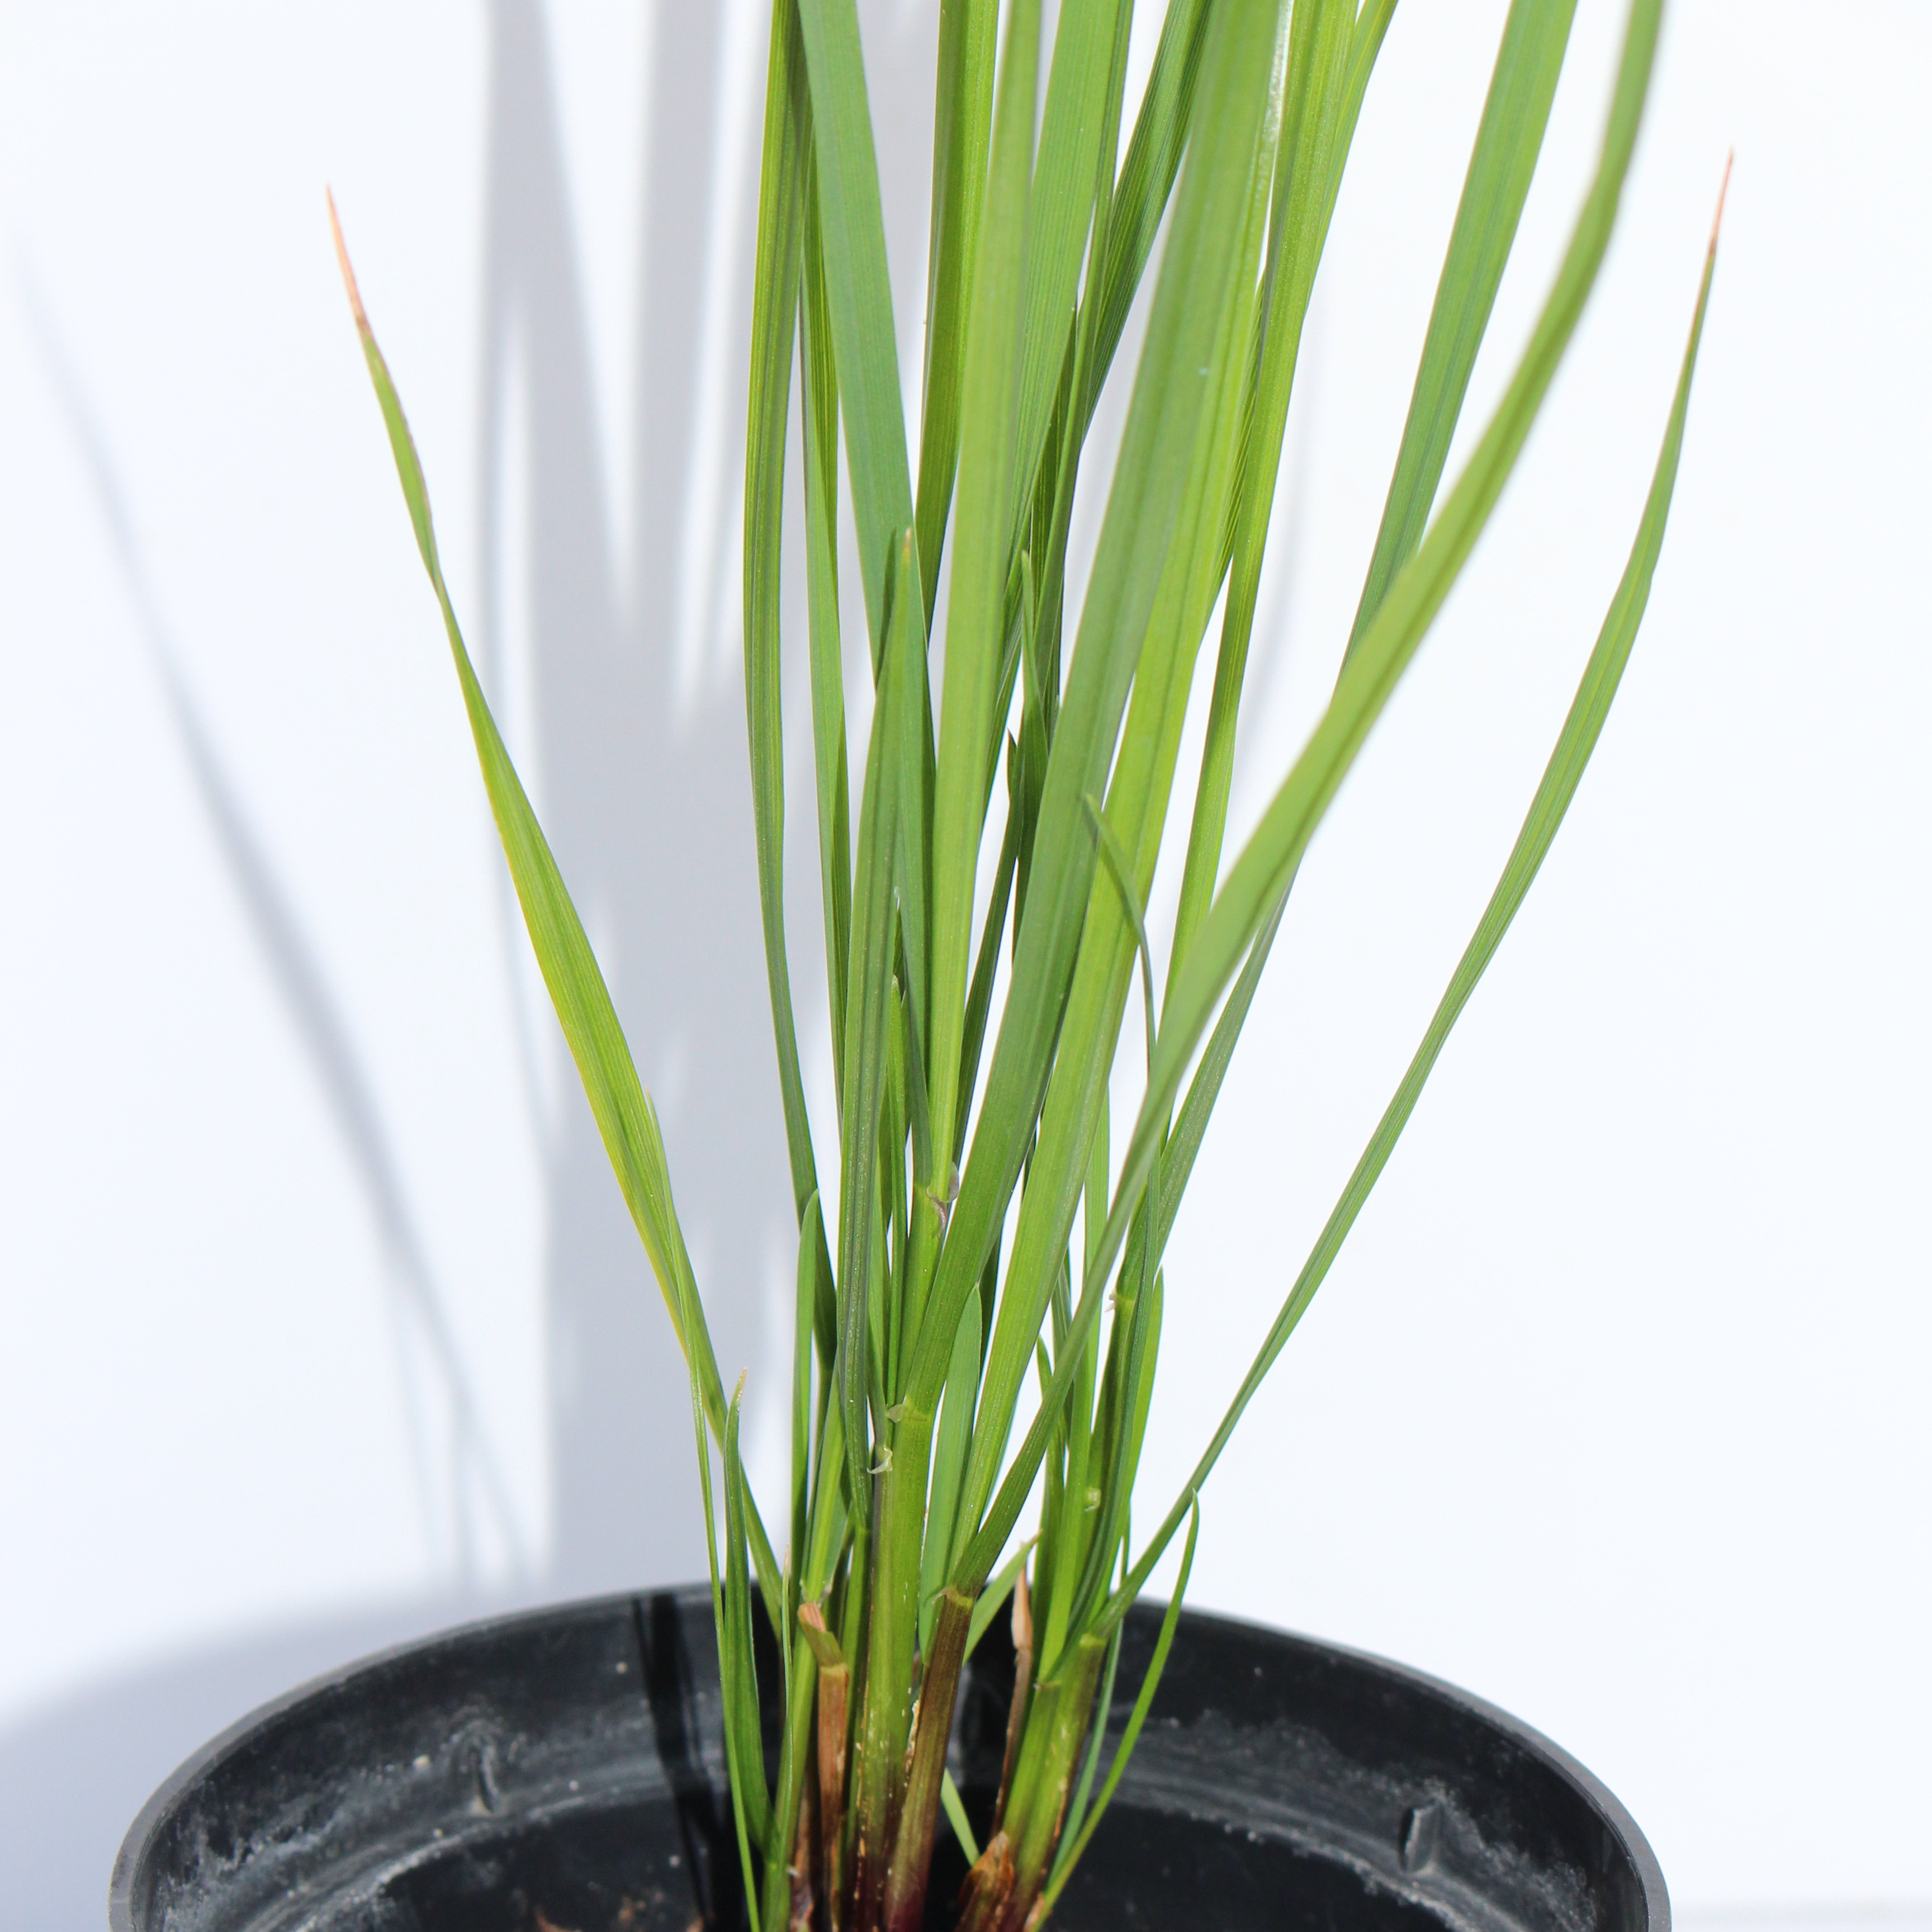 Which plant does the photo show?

Lolium multiflorum
